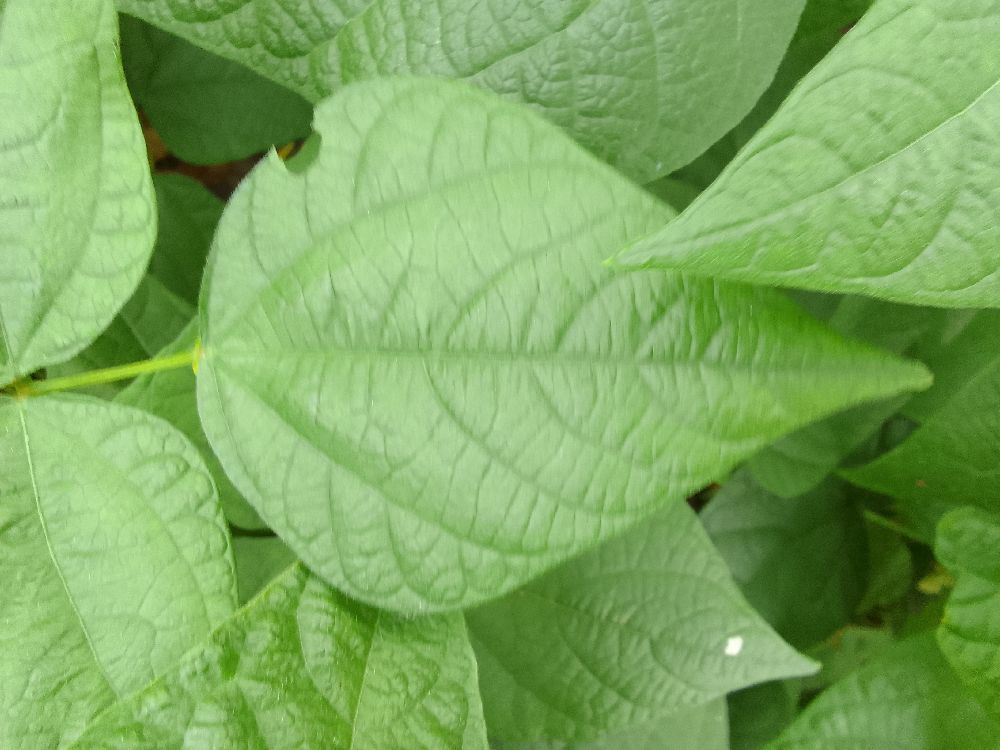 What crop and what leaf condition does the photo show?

common bean, healthy
